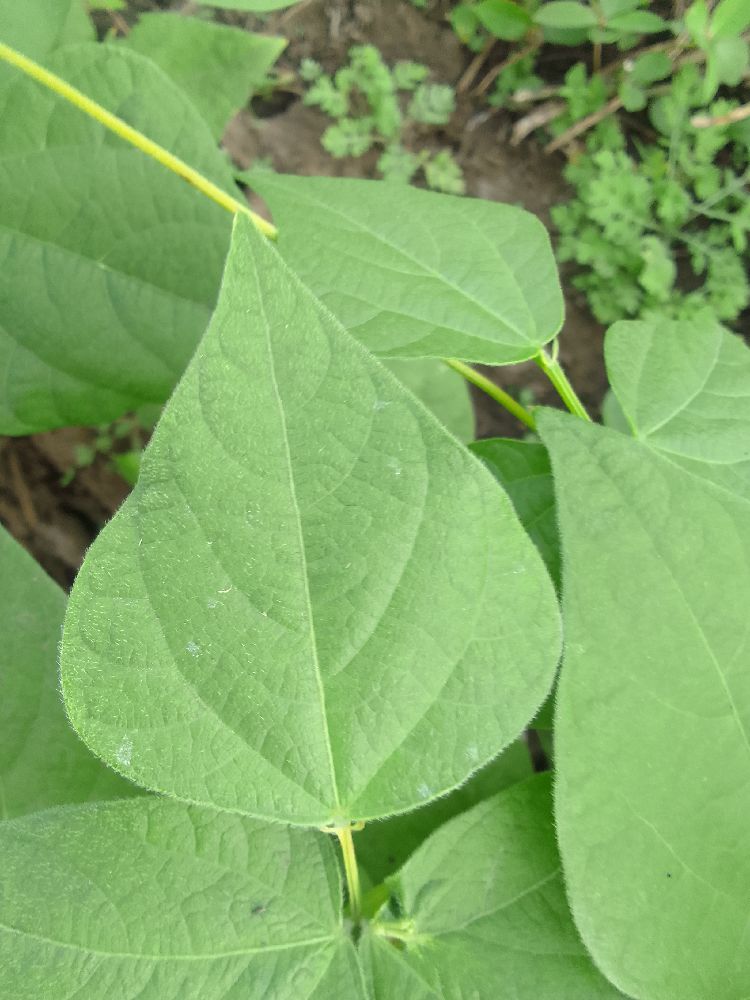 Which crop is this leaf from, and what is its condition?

common bean, healthy
